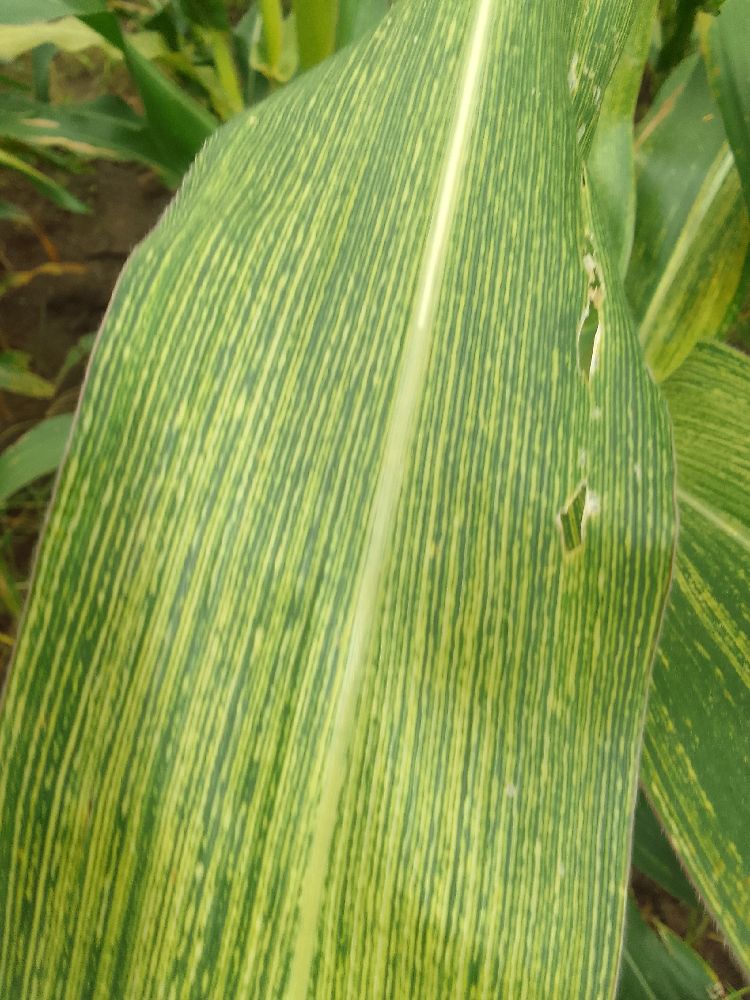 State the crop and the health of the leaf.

maize, maize streak virus
